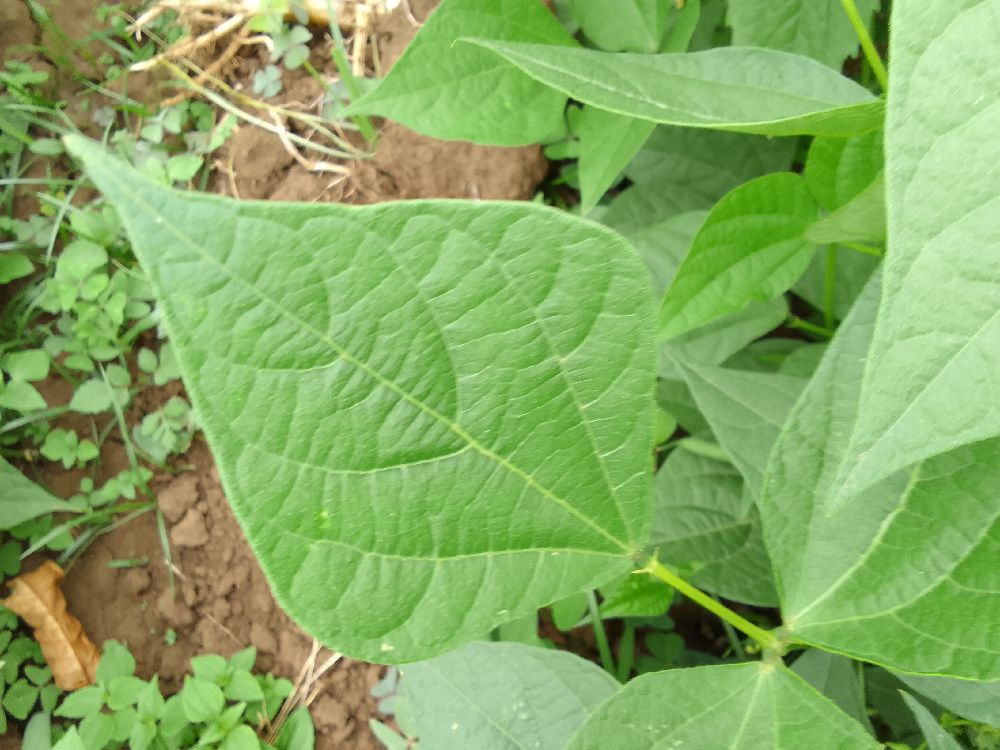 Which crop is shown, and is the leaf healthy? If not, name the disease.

common bean, healthy
